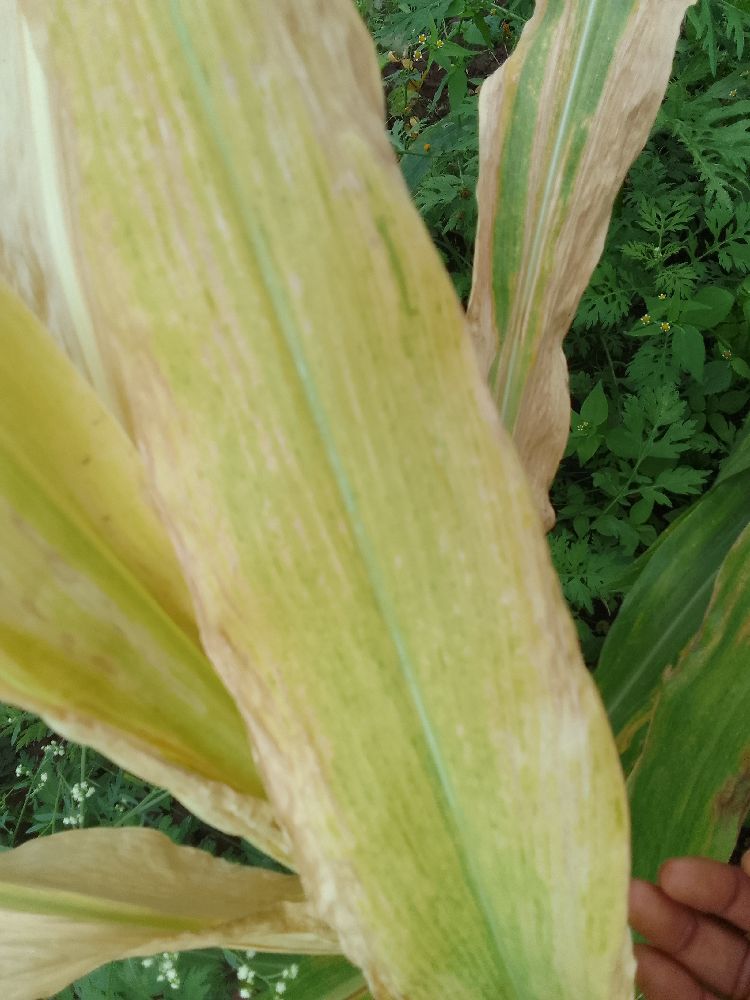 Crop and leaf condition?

maize, maize lethal necrosis
